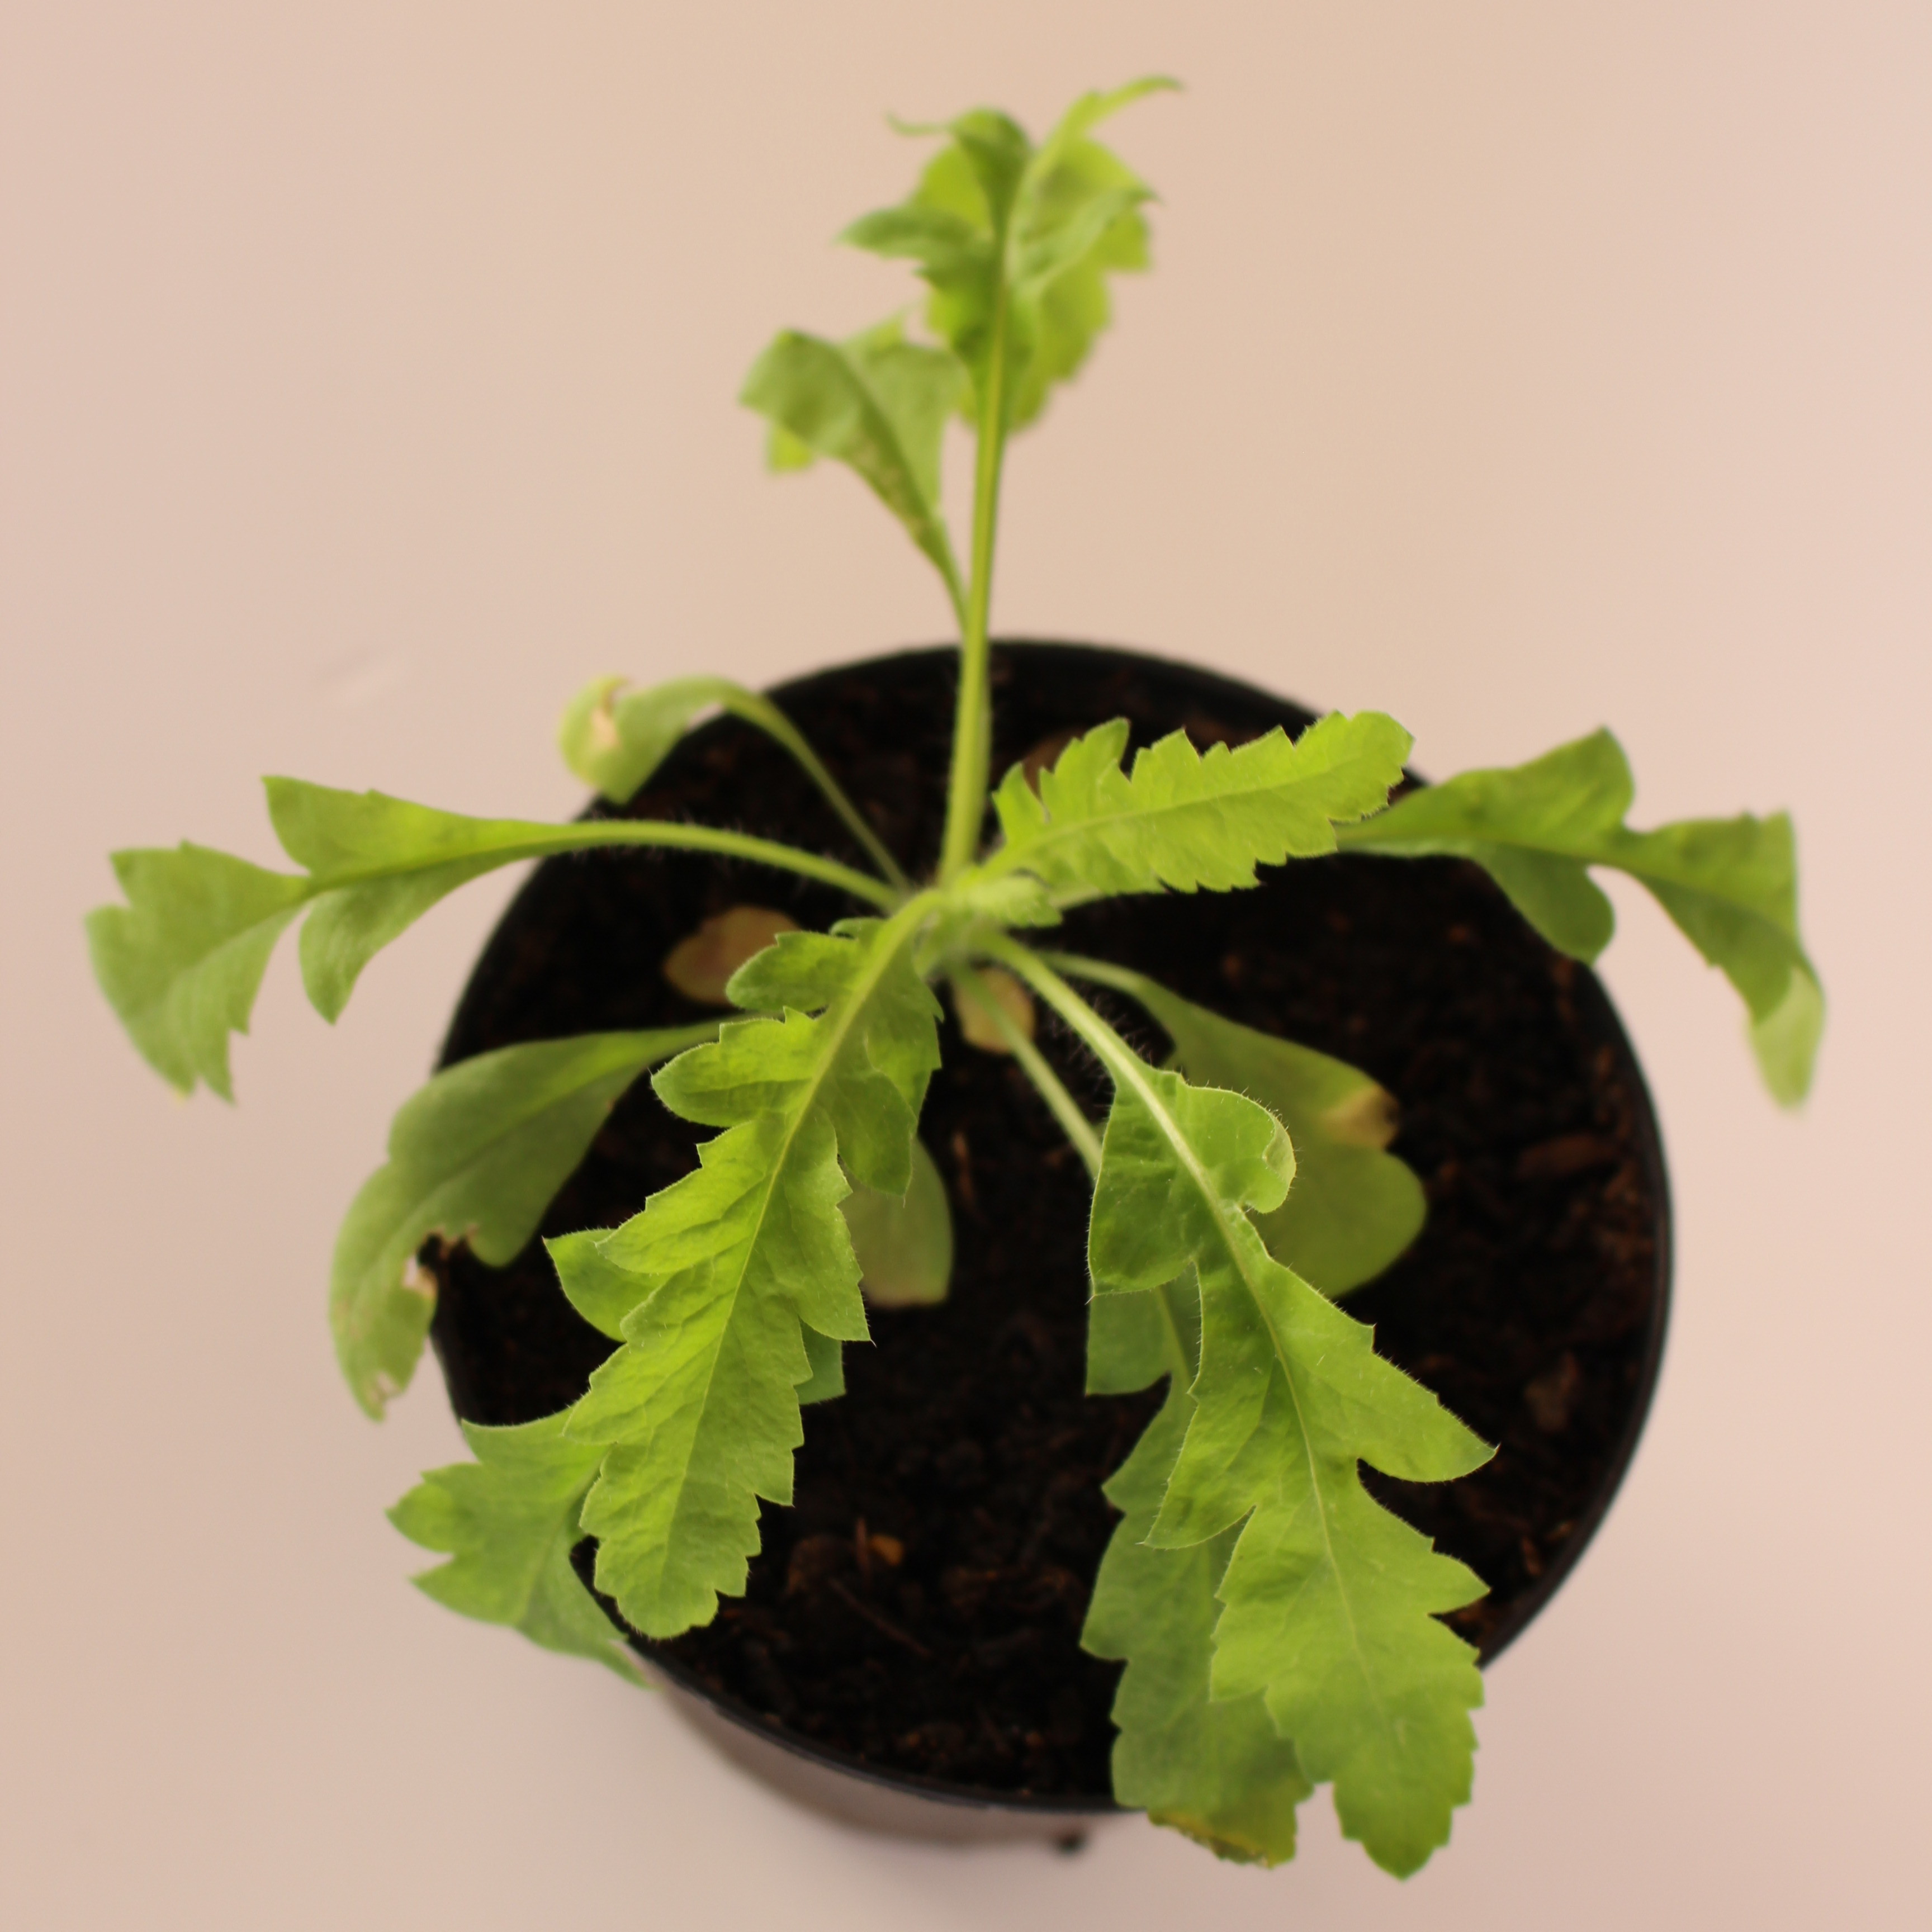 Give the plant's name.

Papaver rhoeas
